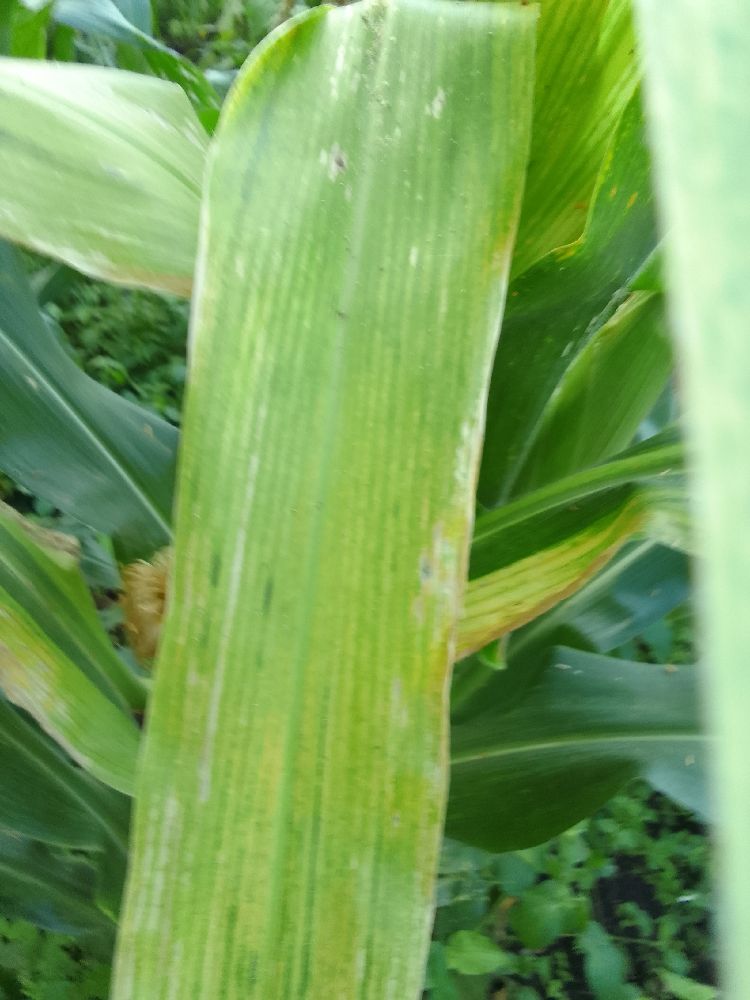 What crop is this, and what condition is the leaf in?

maize, maize lethal necrosis
